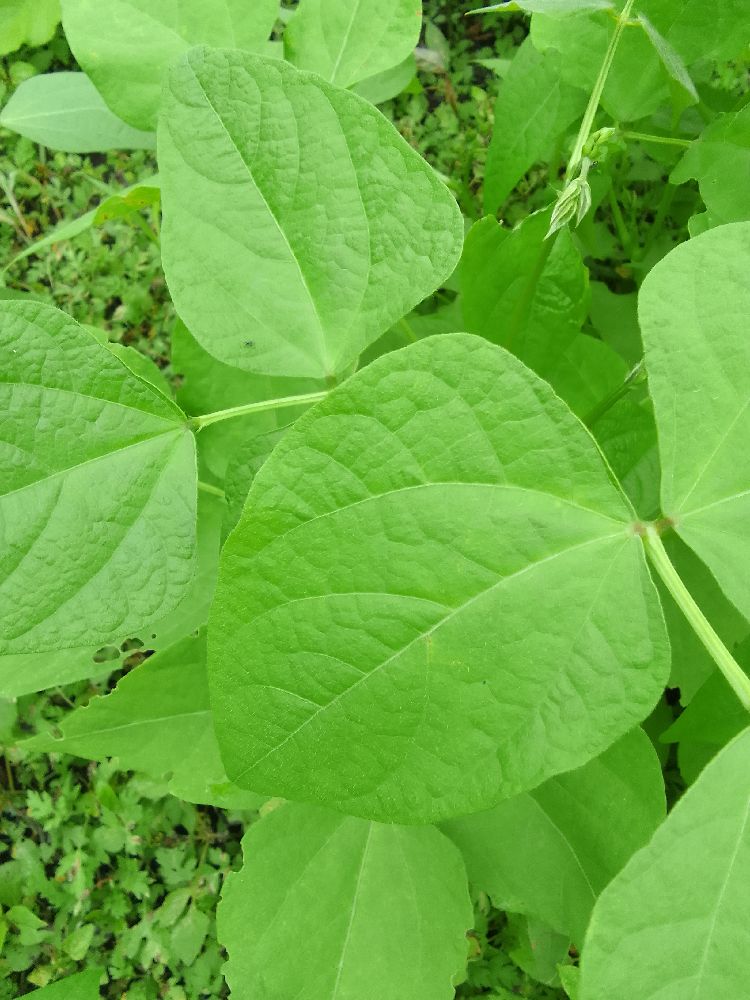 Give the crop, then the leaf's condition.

common bean, healthy
